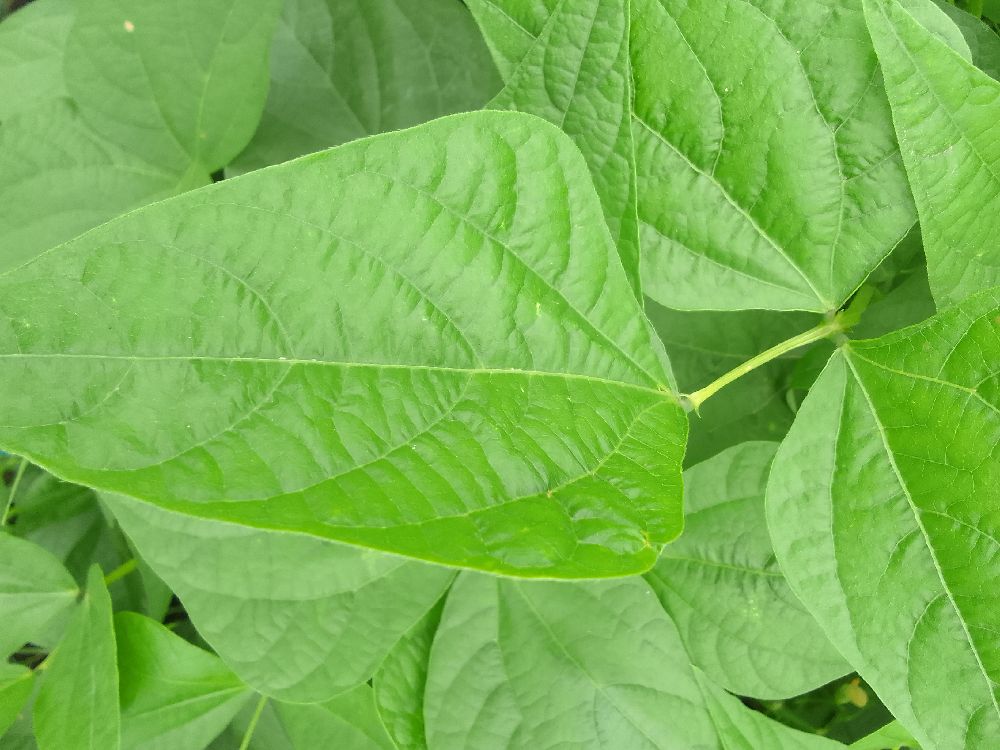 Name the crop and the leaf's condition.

common bean, healthy
